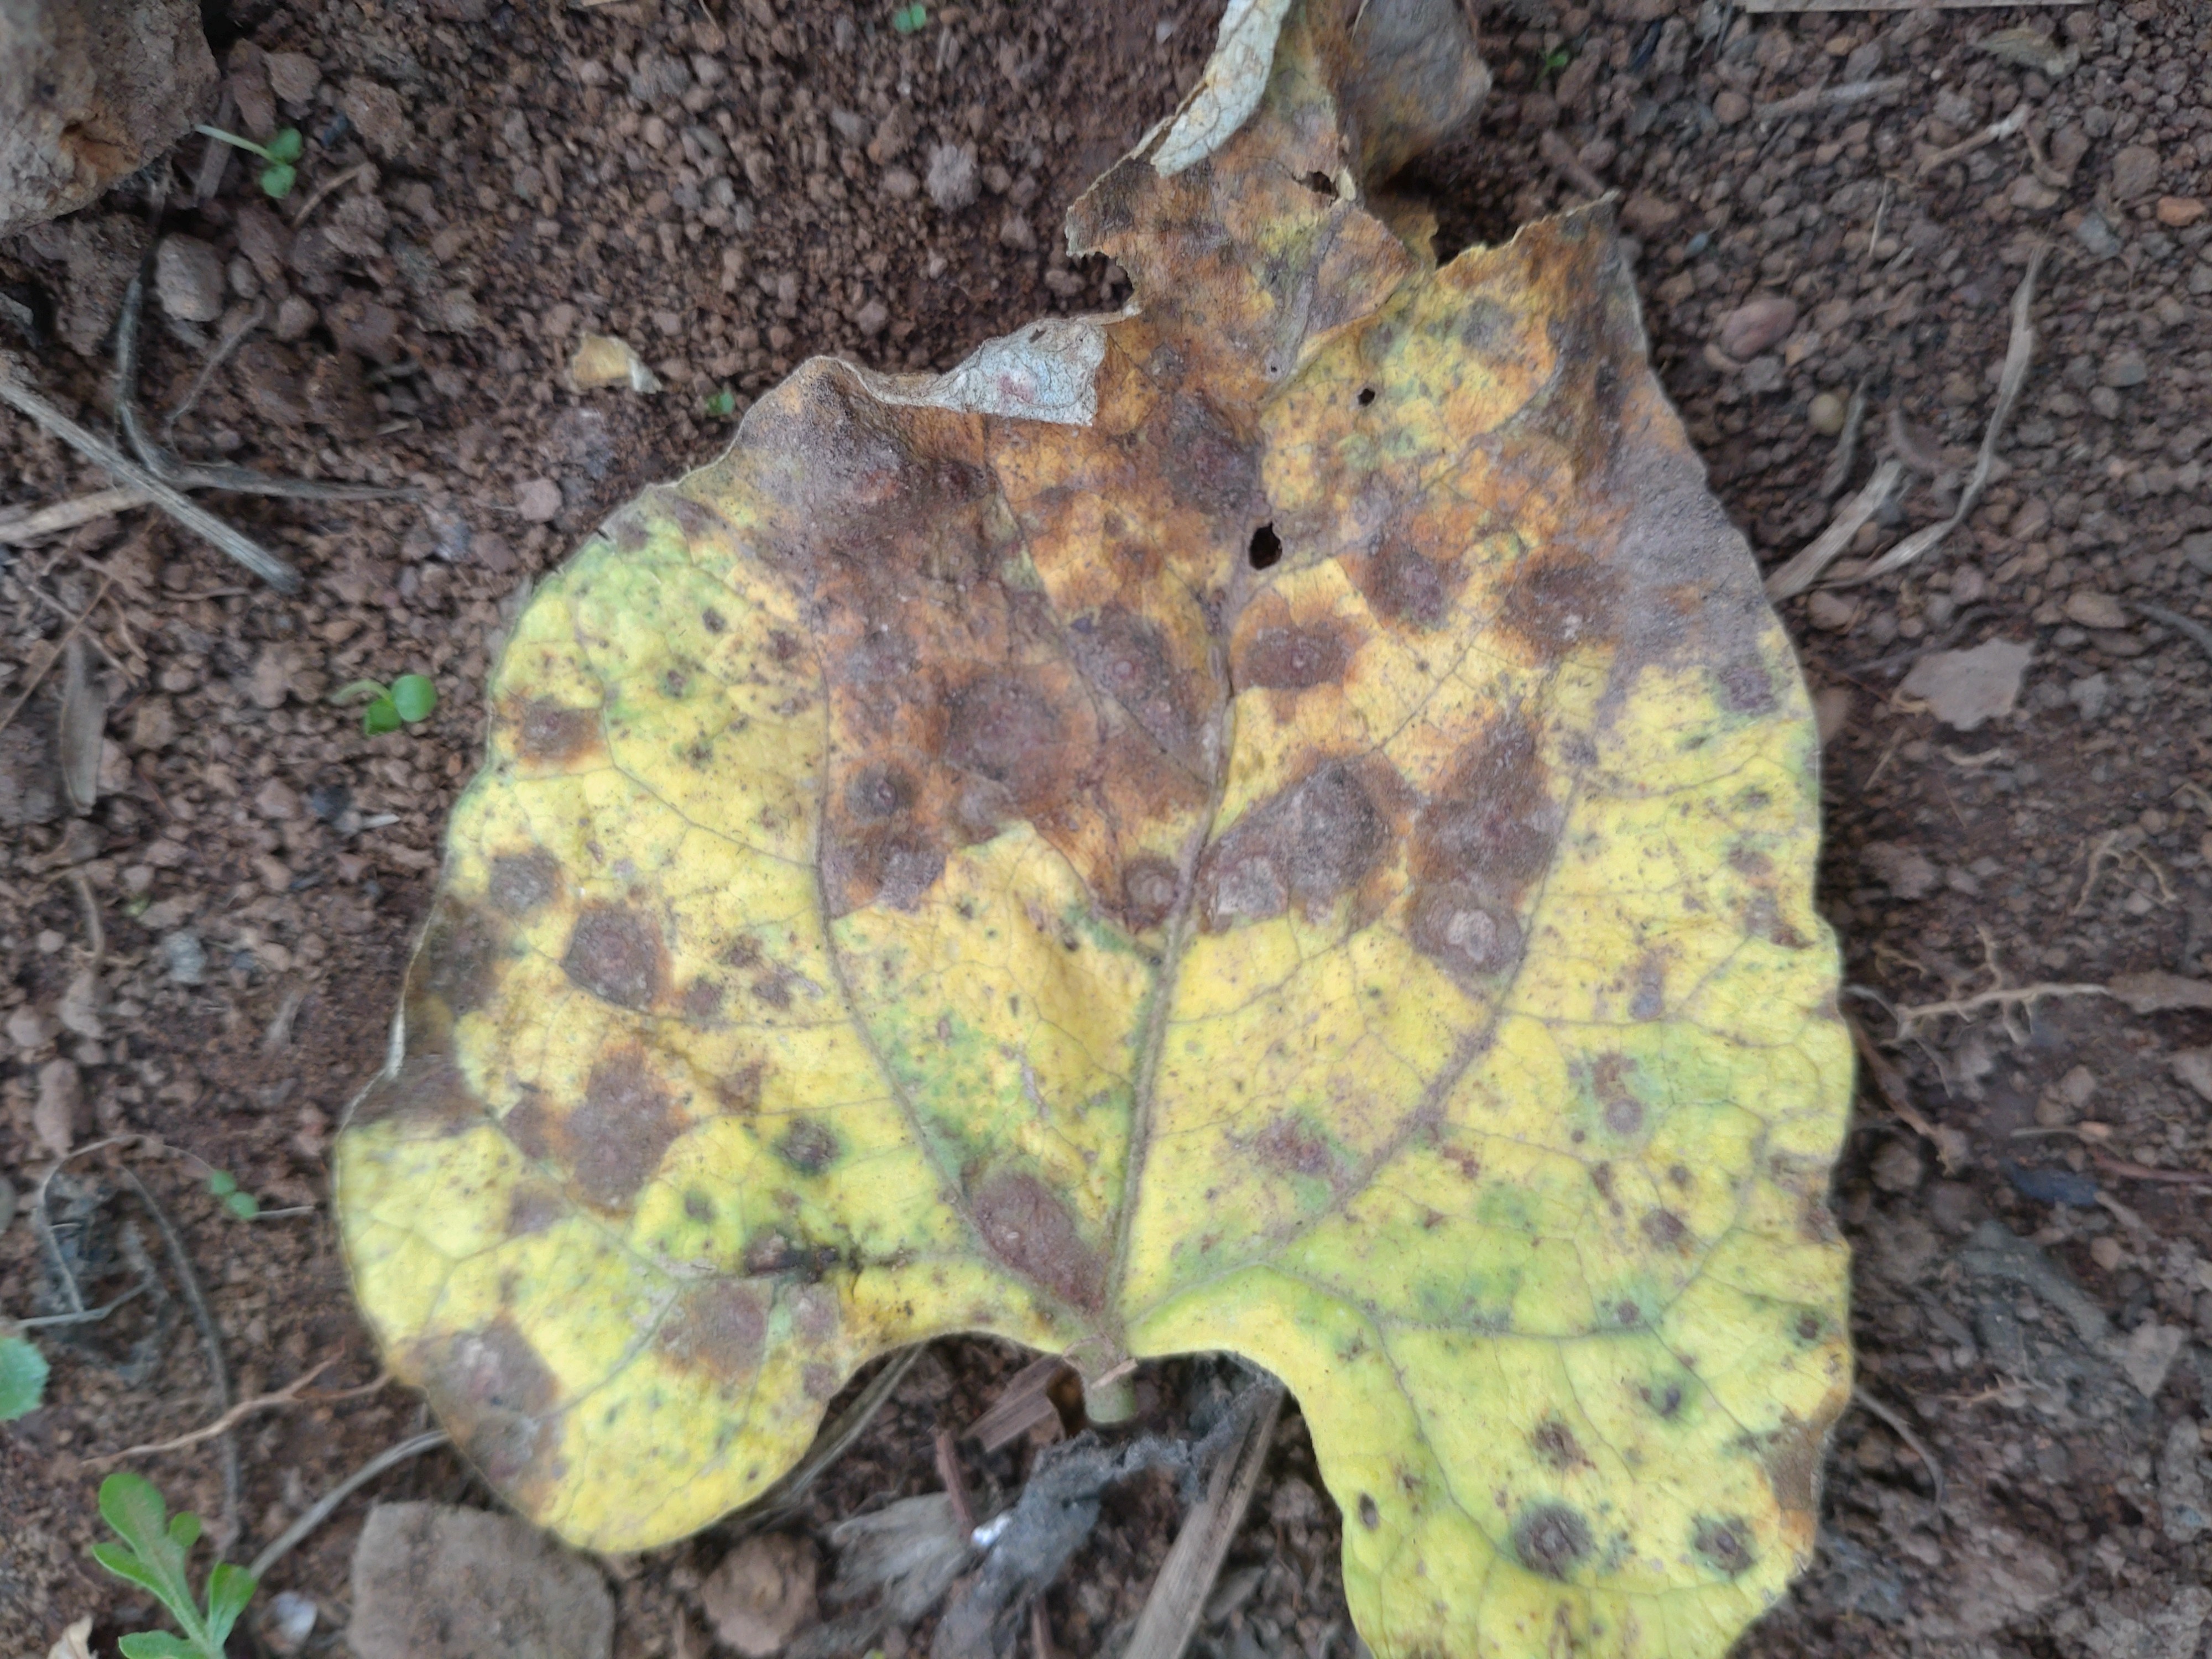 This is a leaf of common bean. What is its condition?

rust
